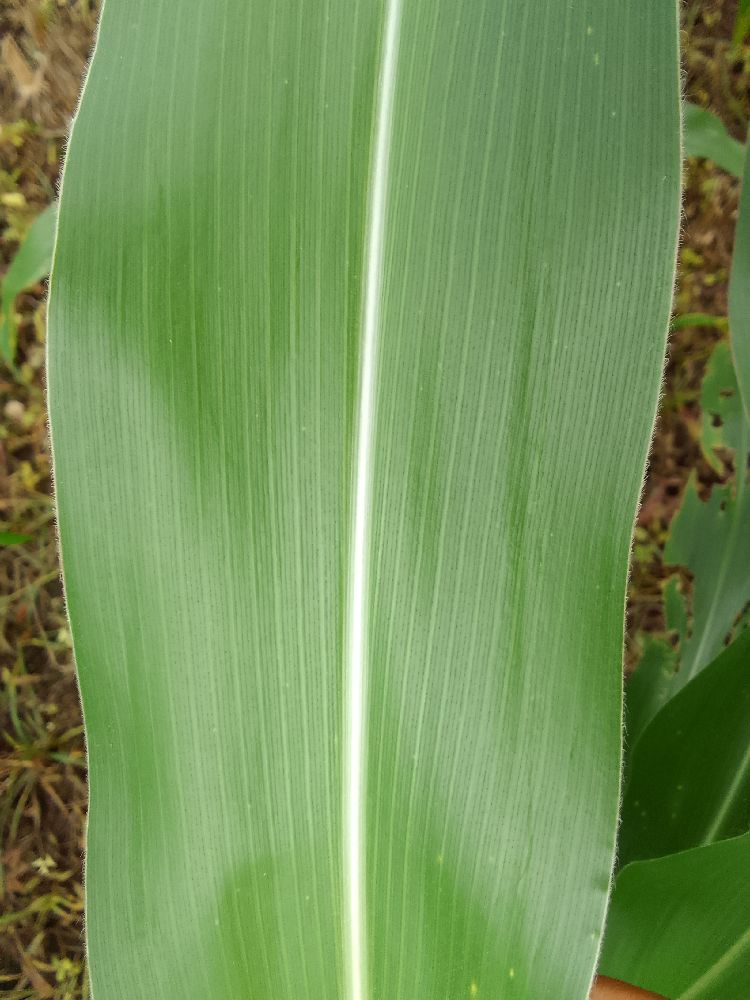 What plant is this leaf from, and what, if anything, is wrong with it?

maize, healthy
